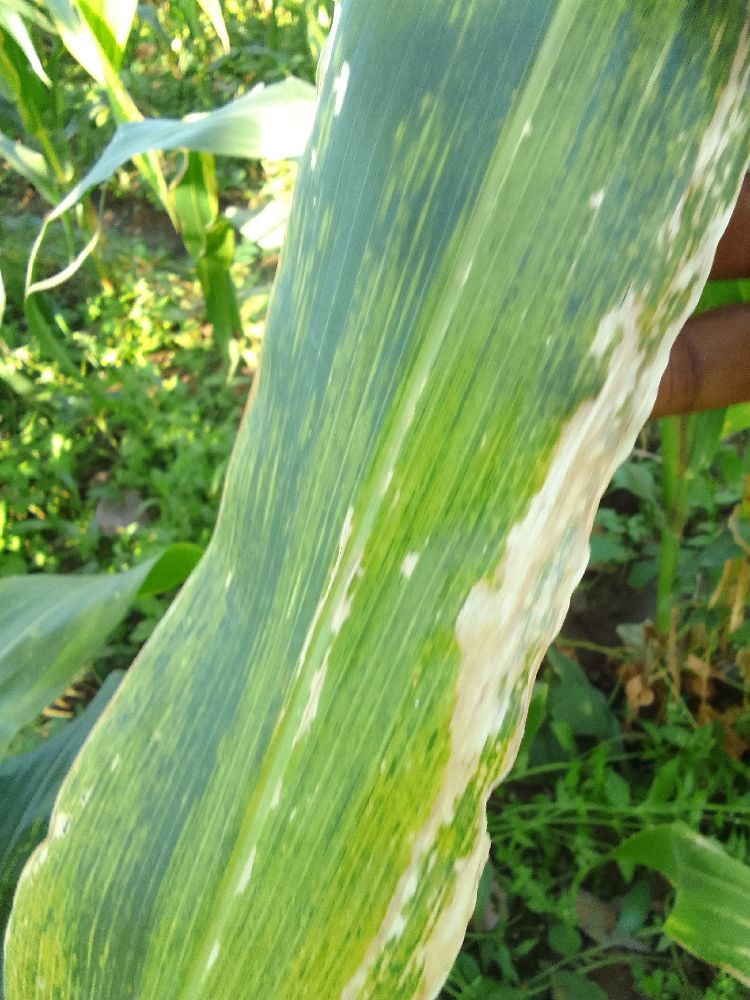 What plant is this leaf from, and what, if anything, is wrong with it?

maize, maize lethal necrosis
